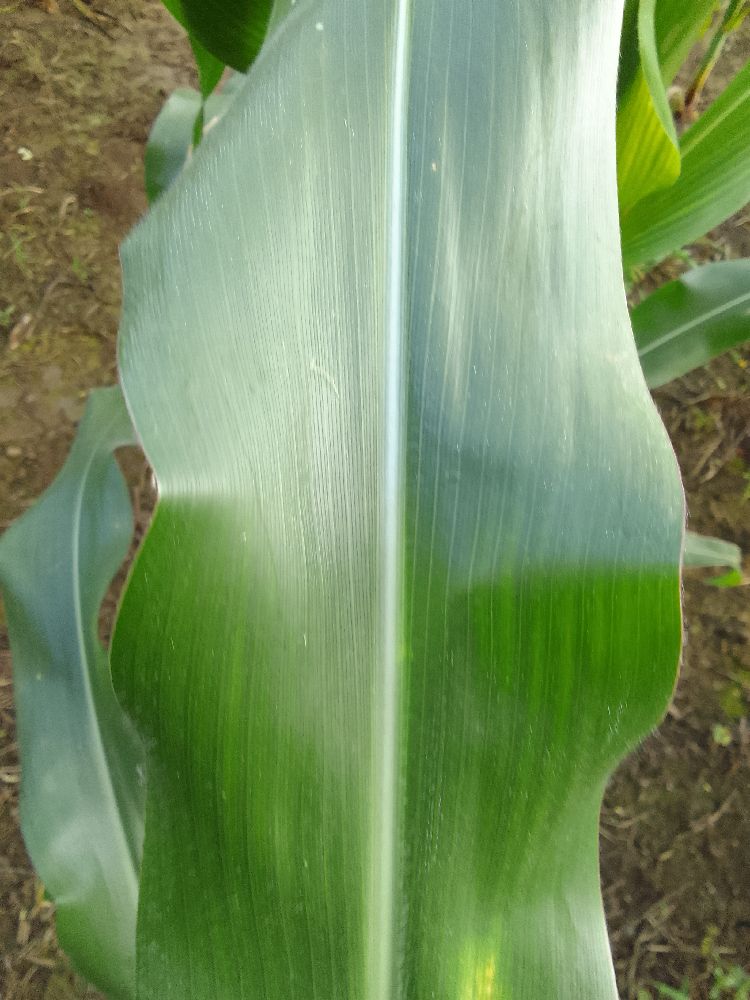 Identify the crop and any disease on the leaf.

maize, healthy
